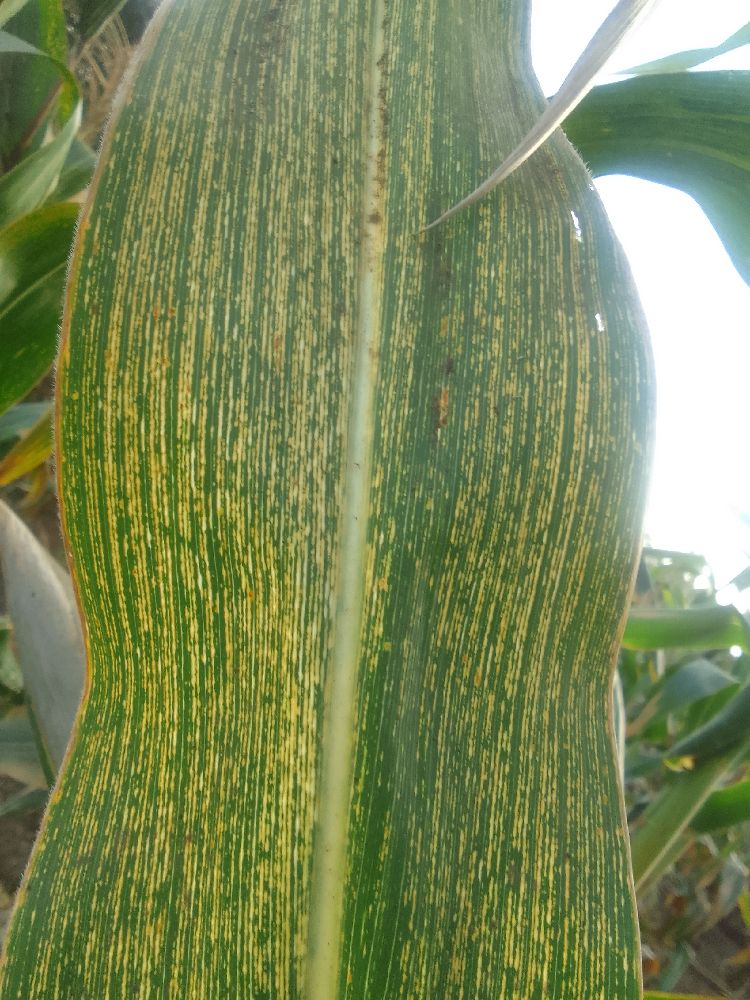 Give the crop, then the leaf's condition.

maize, maize streak virus
